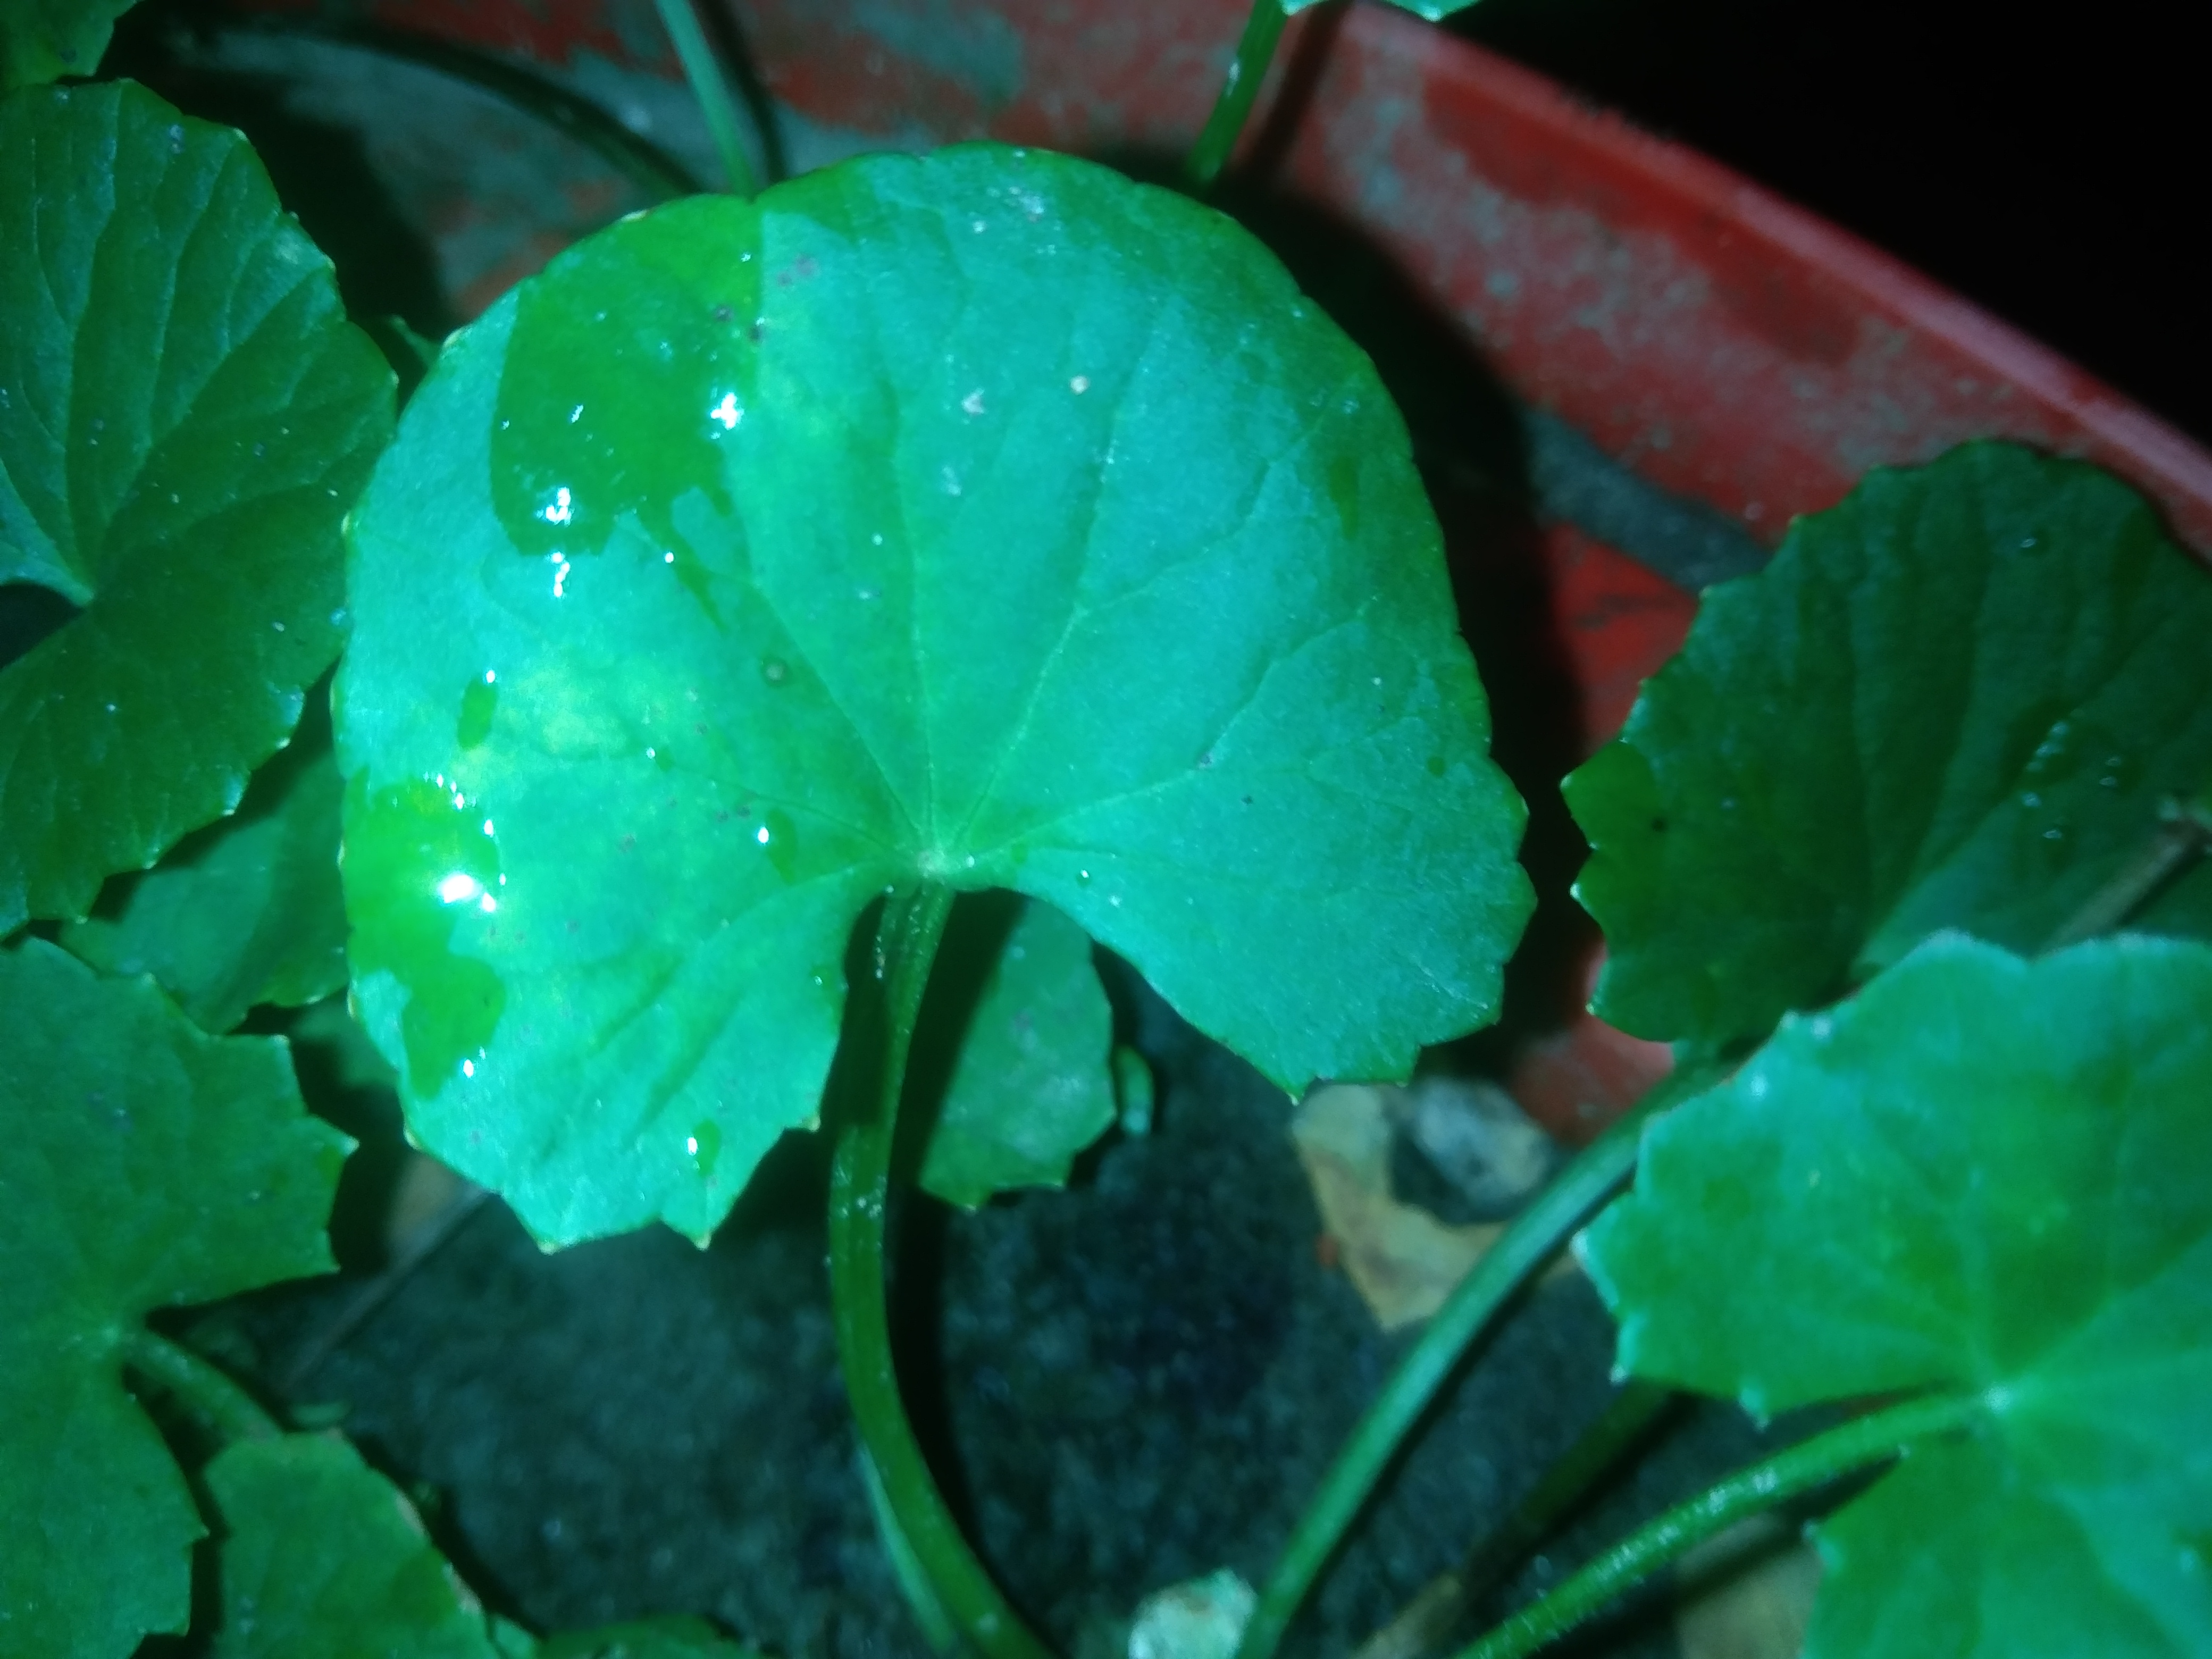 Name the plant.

thankuni
